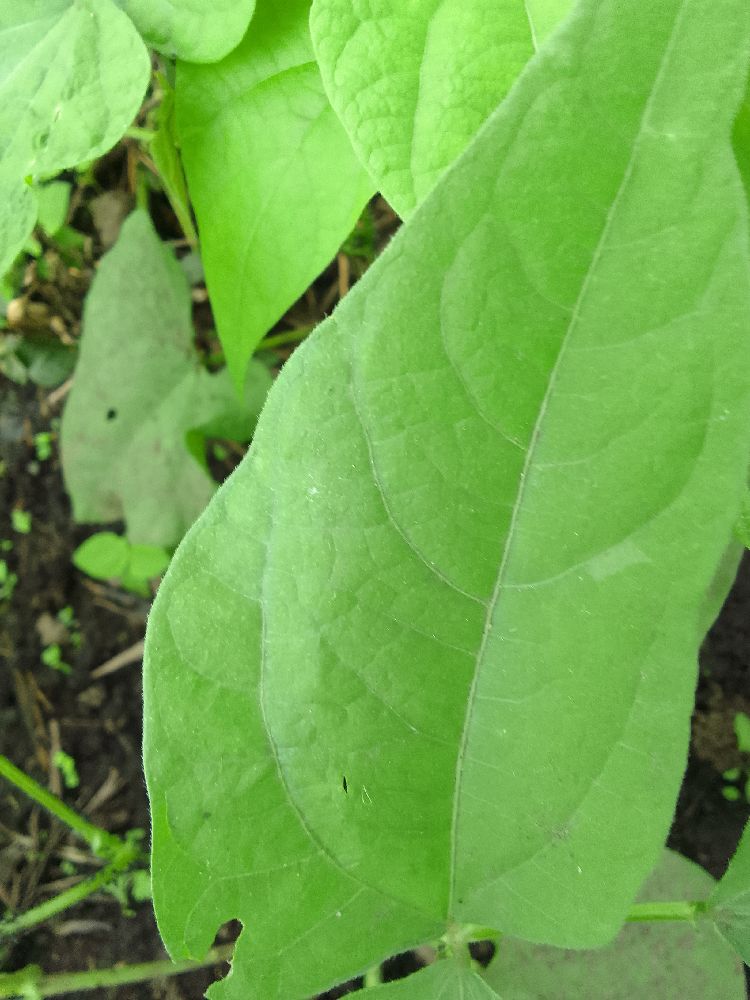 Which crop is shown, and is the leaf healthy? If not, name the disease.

common bean, healthy
